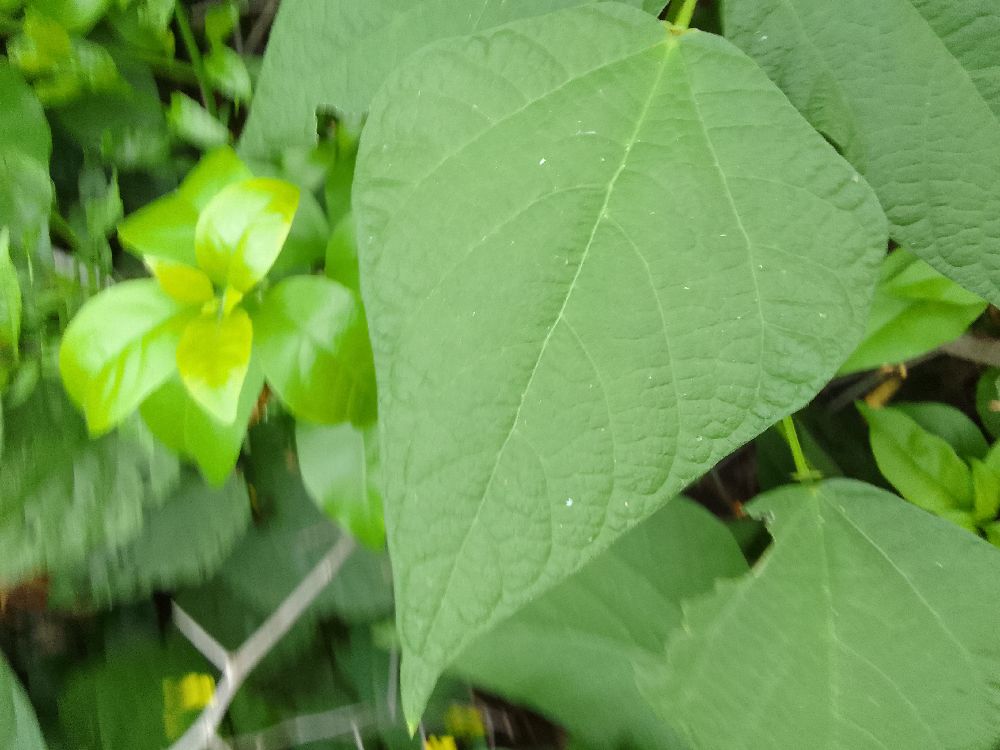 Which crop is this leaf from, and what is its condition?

common bean, healthy
